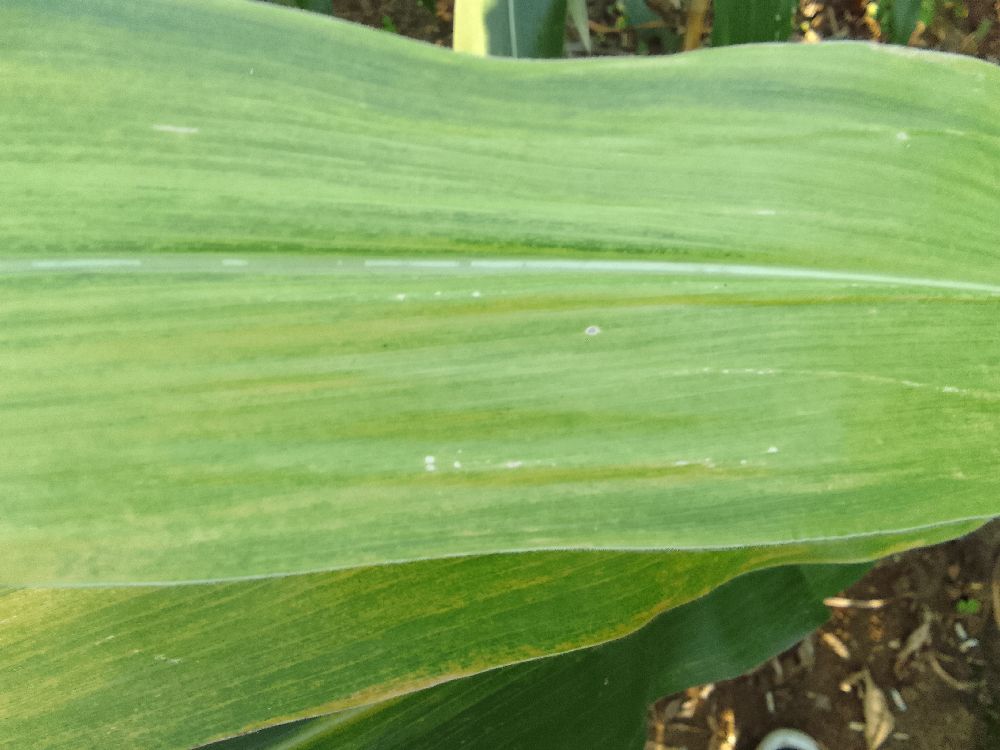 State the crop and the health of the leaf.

maize, maize lethal necrosis
